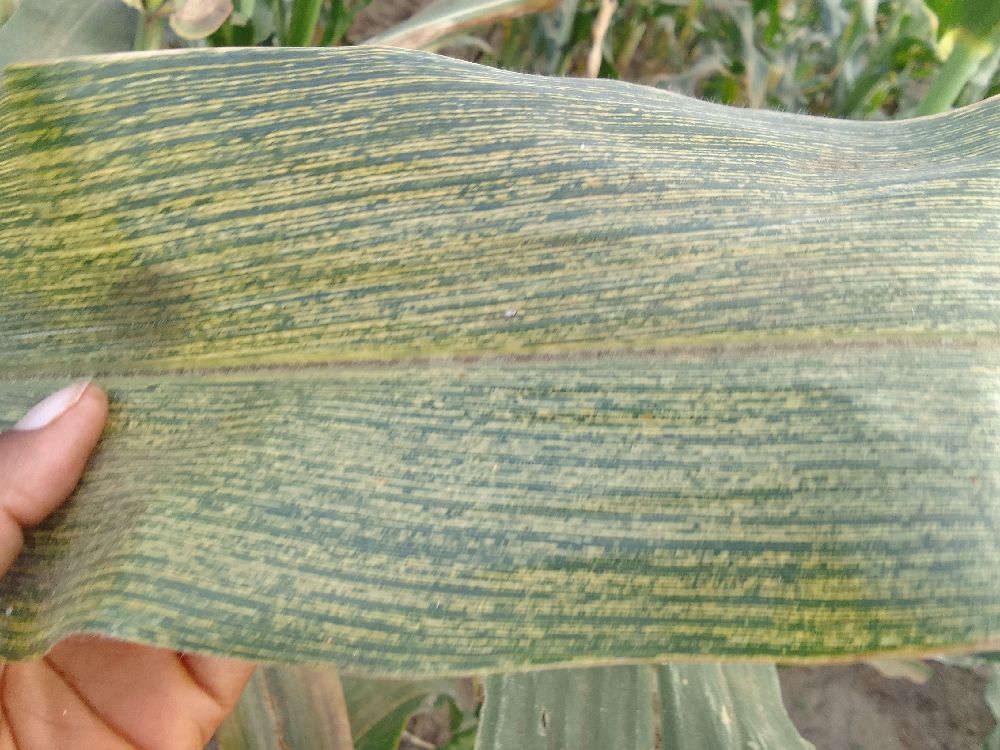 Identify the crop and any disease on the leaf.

maize, maize streak virus
